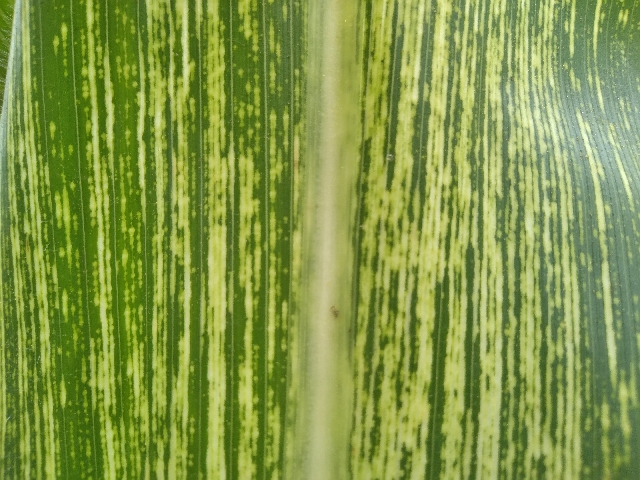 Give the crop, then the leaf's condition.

maize, maize streak virus
